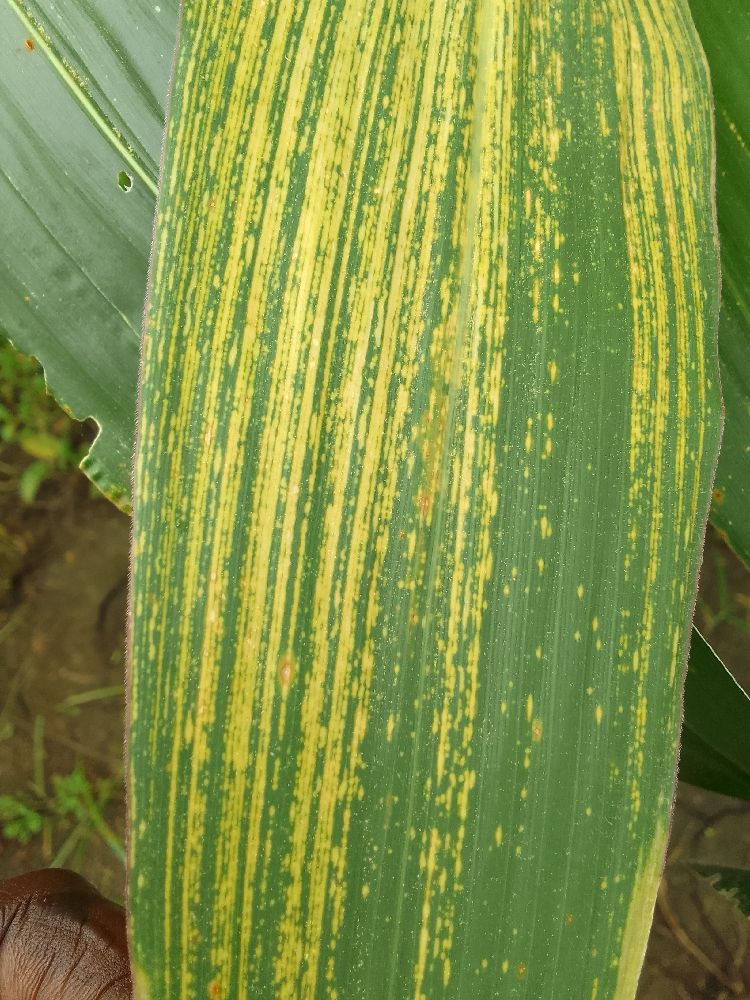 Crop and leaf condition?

maize, maize streak virus
